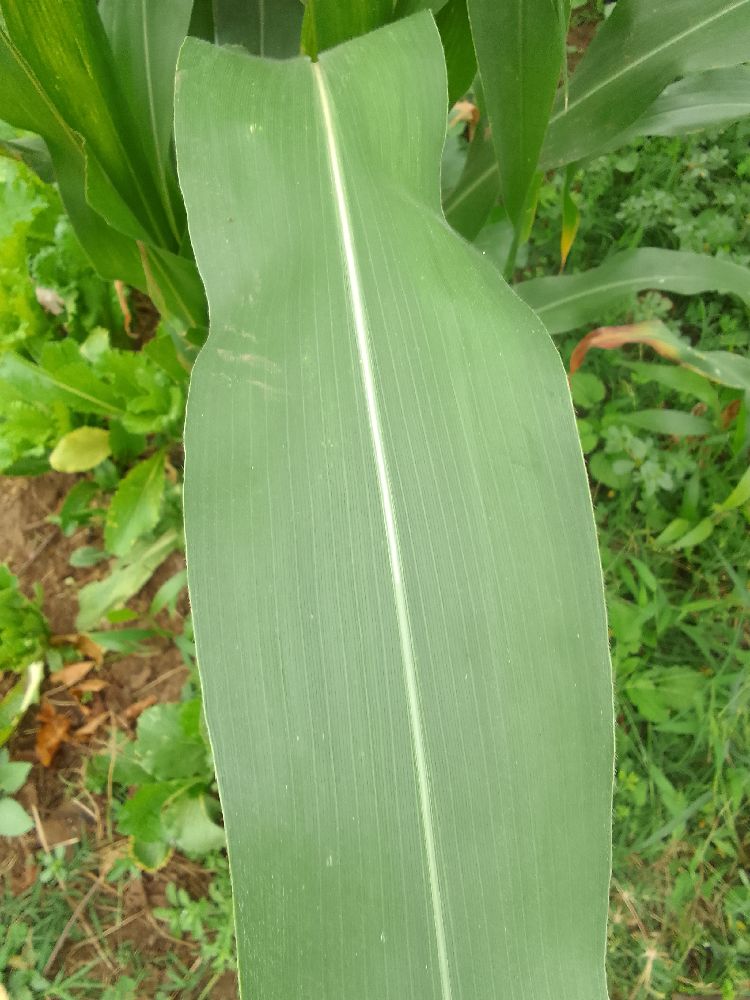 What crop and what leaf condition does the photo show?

maize, healthy
